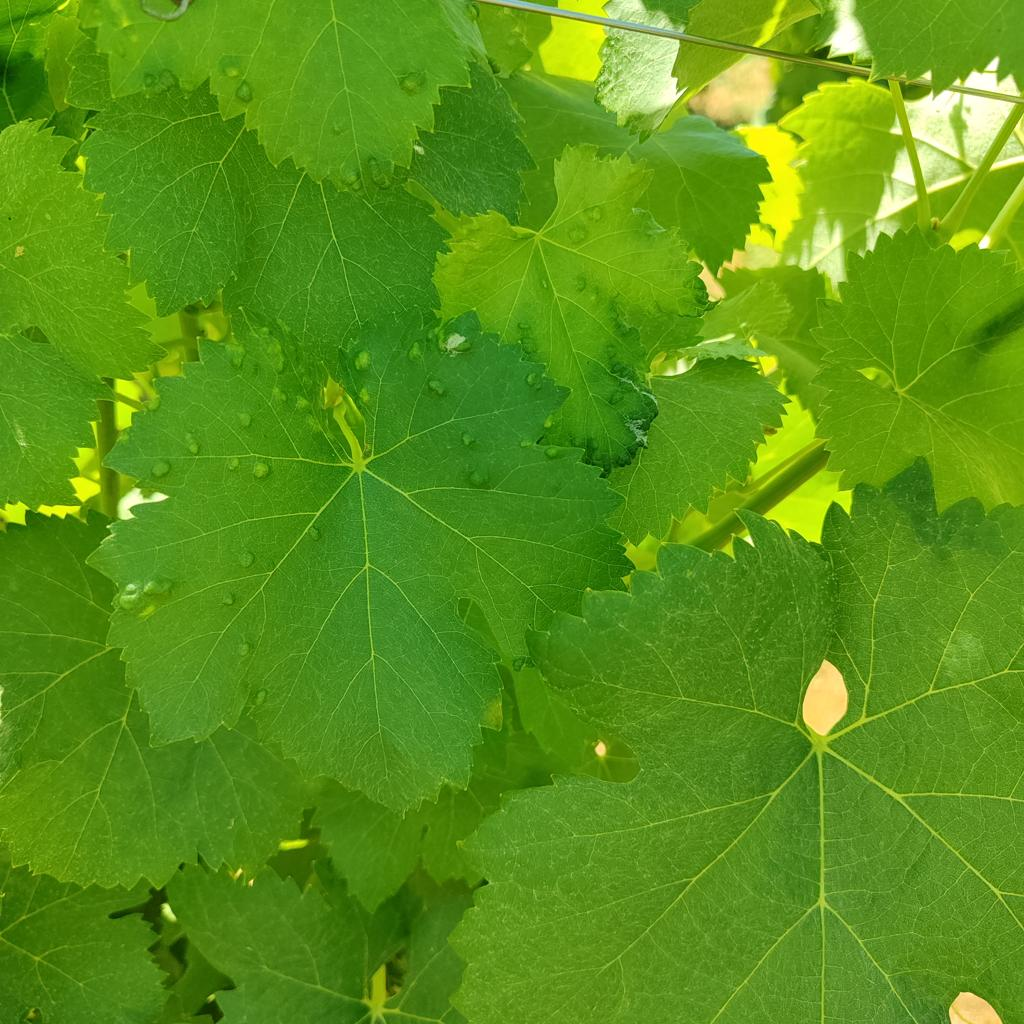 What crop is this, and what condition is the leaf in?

grapevine, erineum mite
